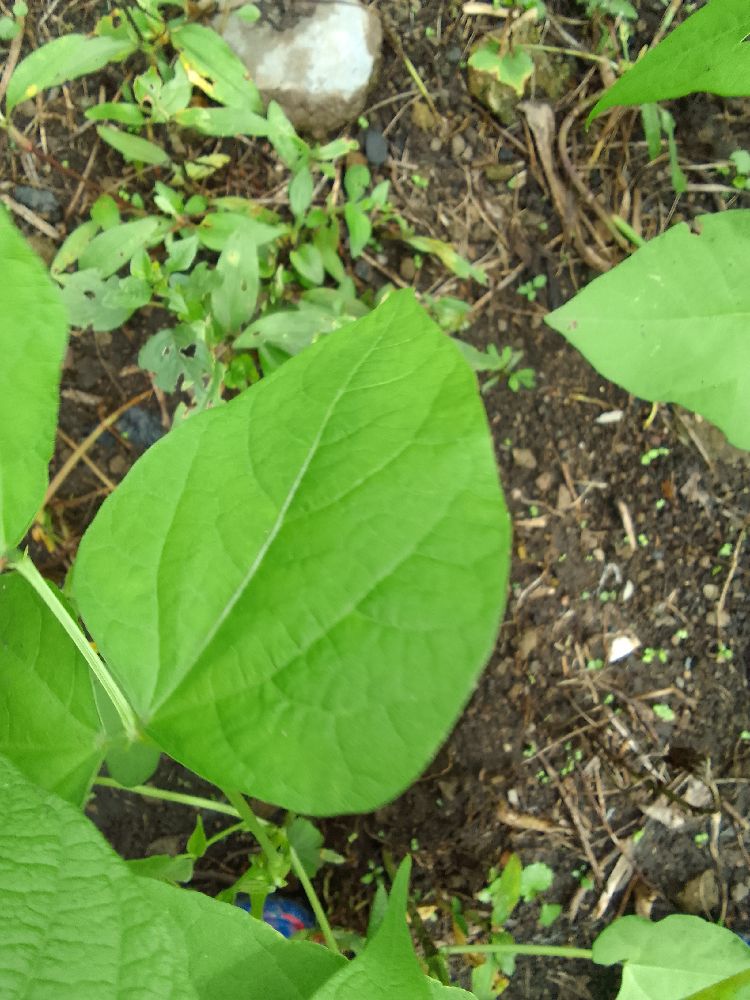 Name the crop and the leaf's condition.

common bean, healthy
